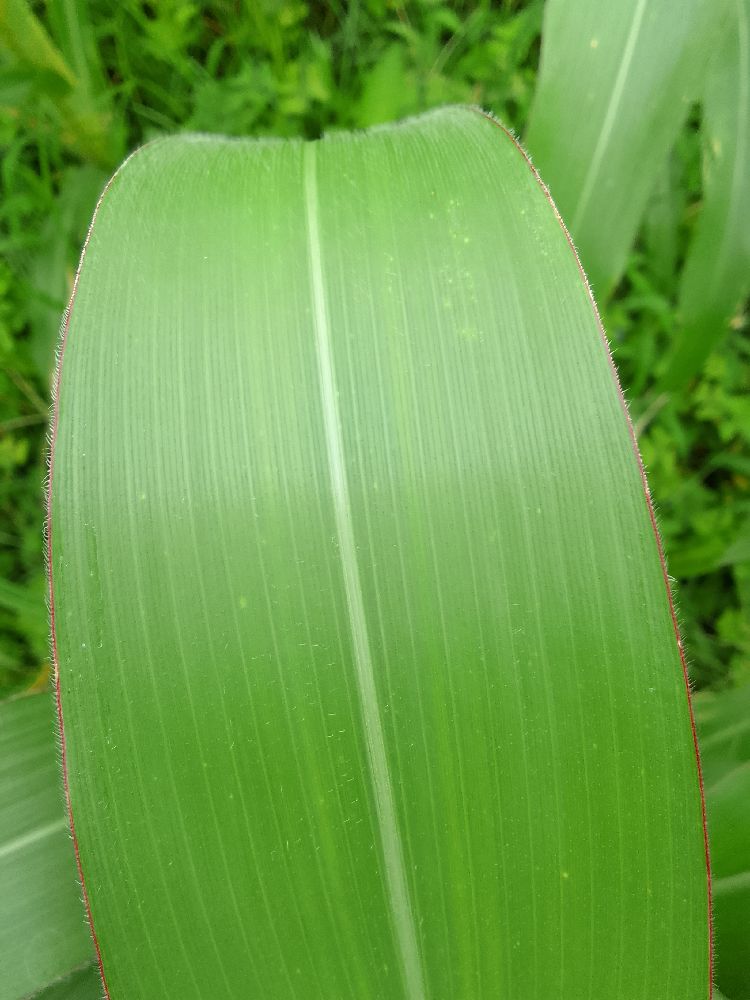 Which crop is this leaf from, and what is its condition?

maize, healthy
